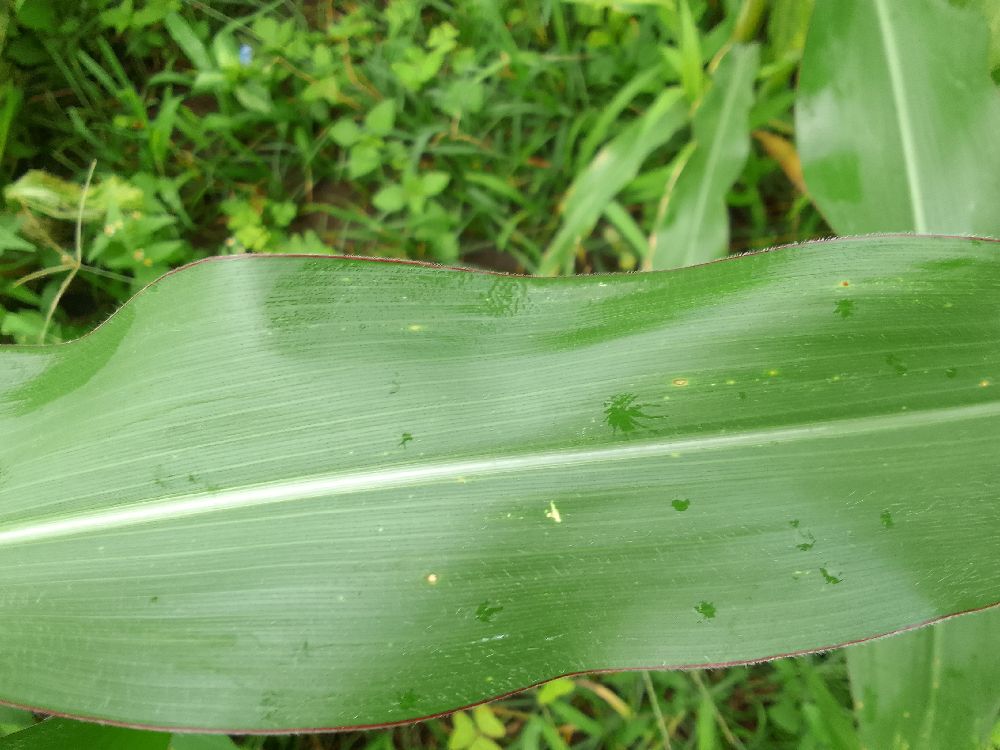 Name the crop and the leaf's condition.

maize, healthy
